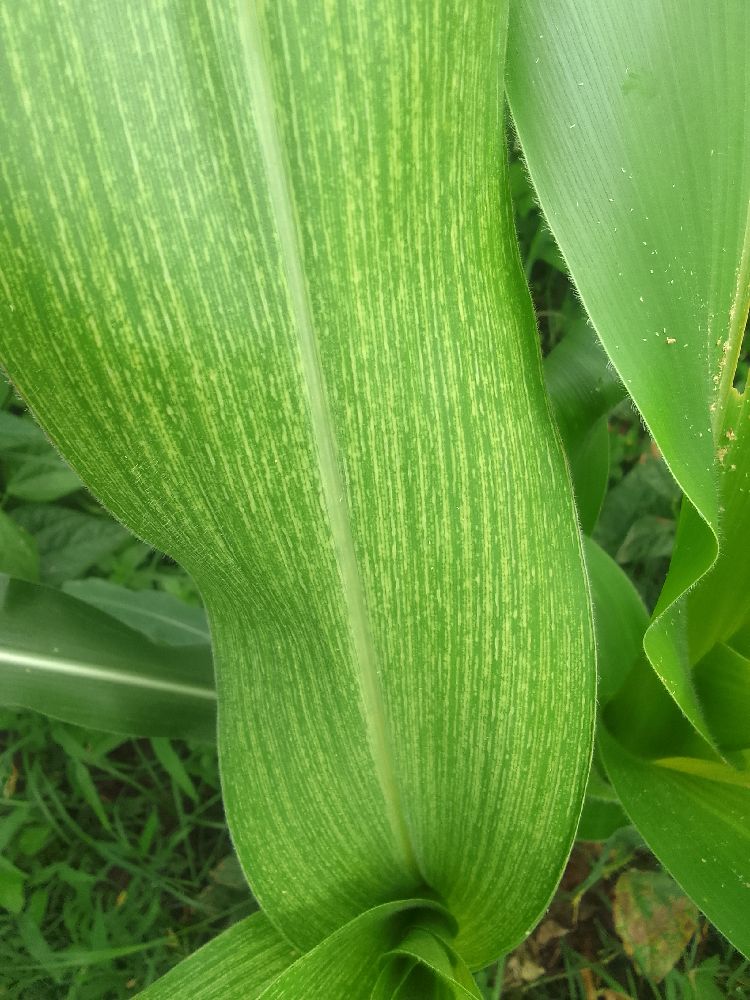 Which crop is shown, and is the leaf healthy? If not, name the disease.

maize, maize streak virus
